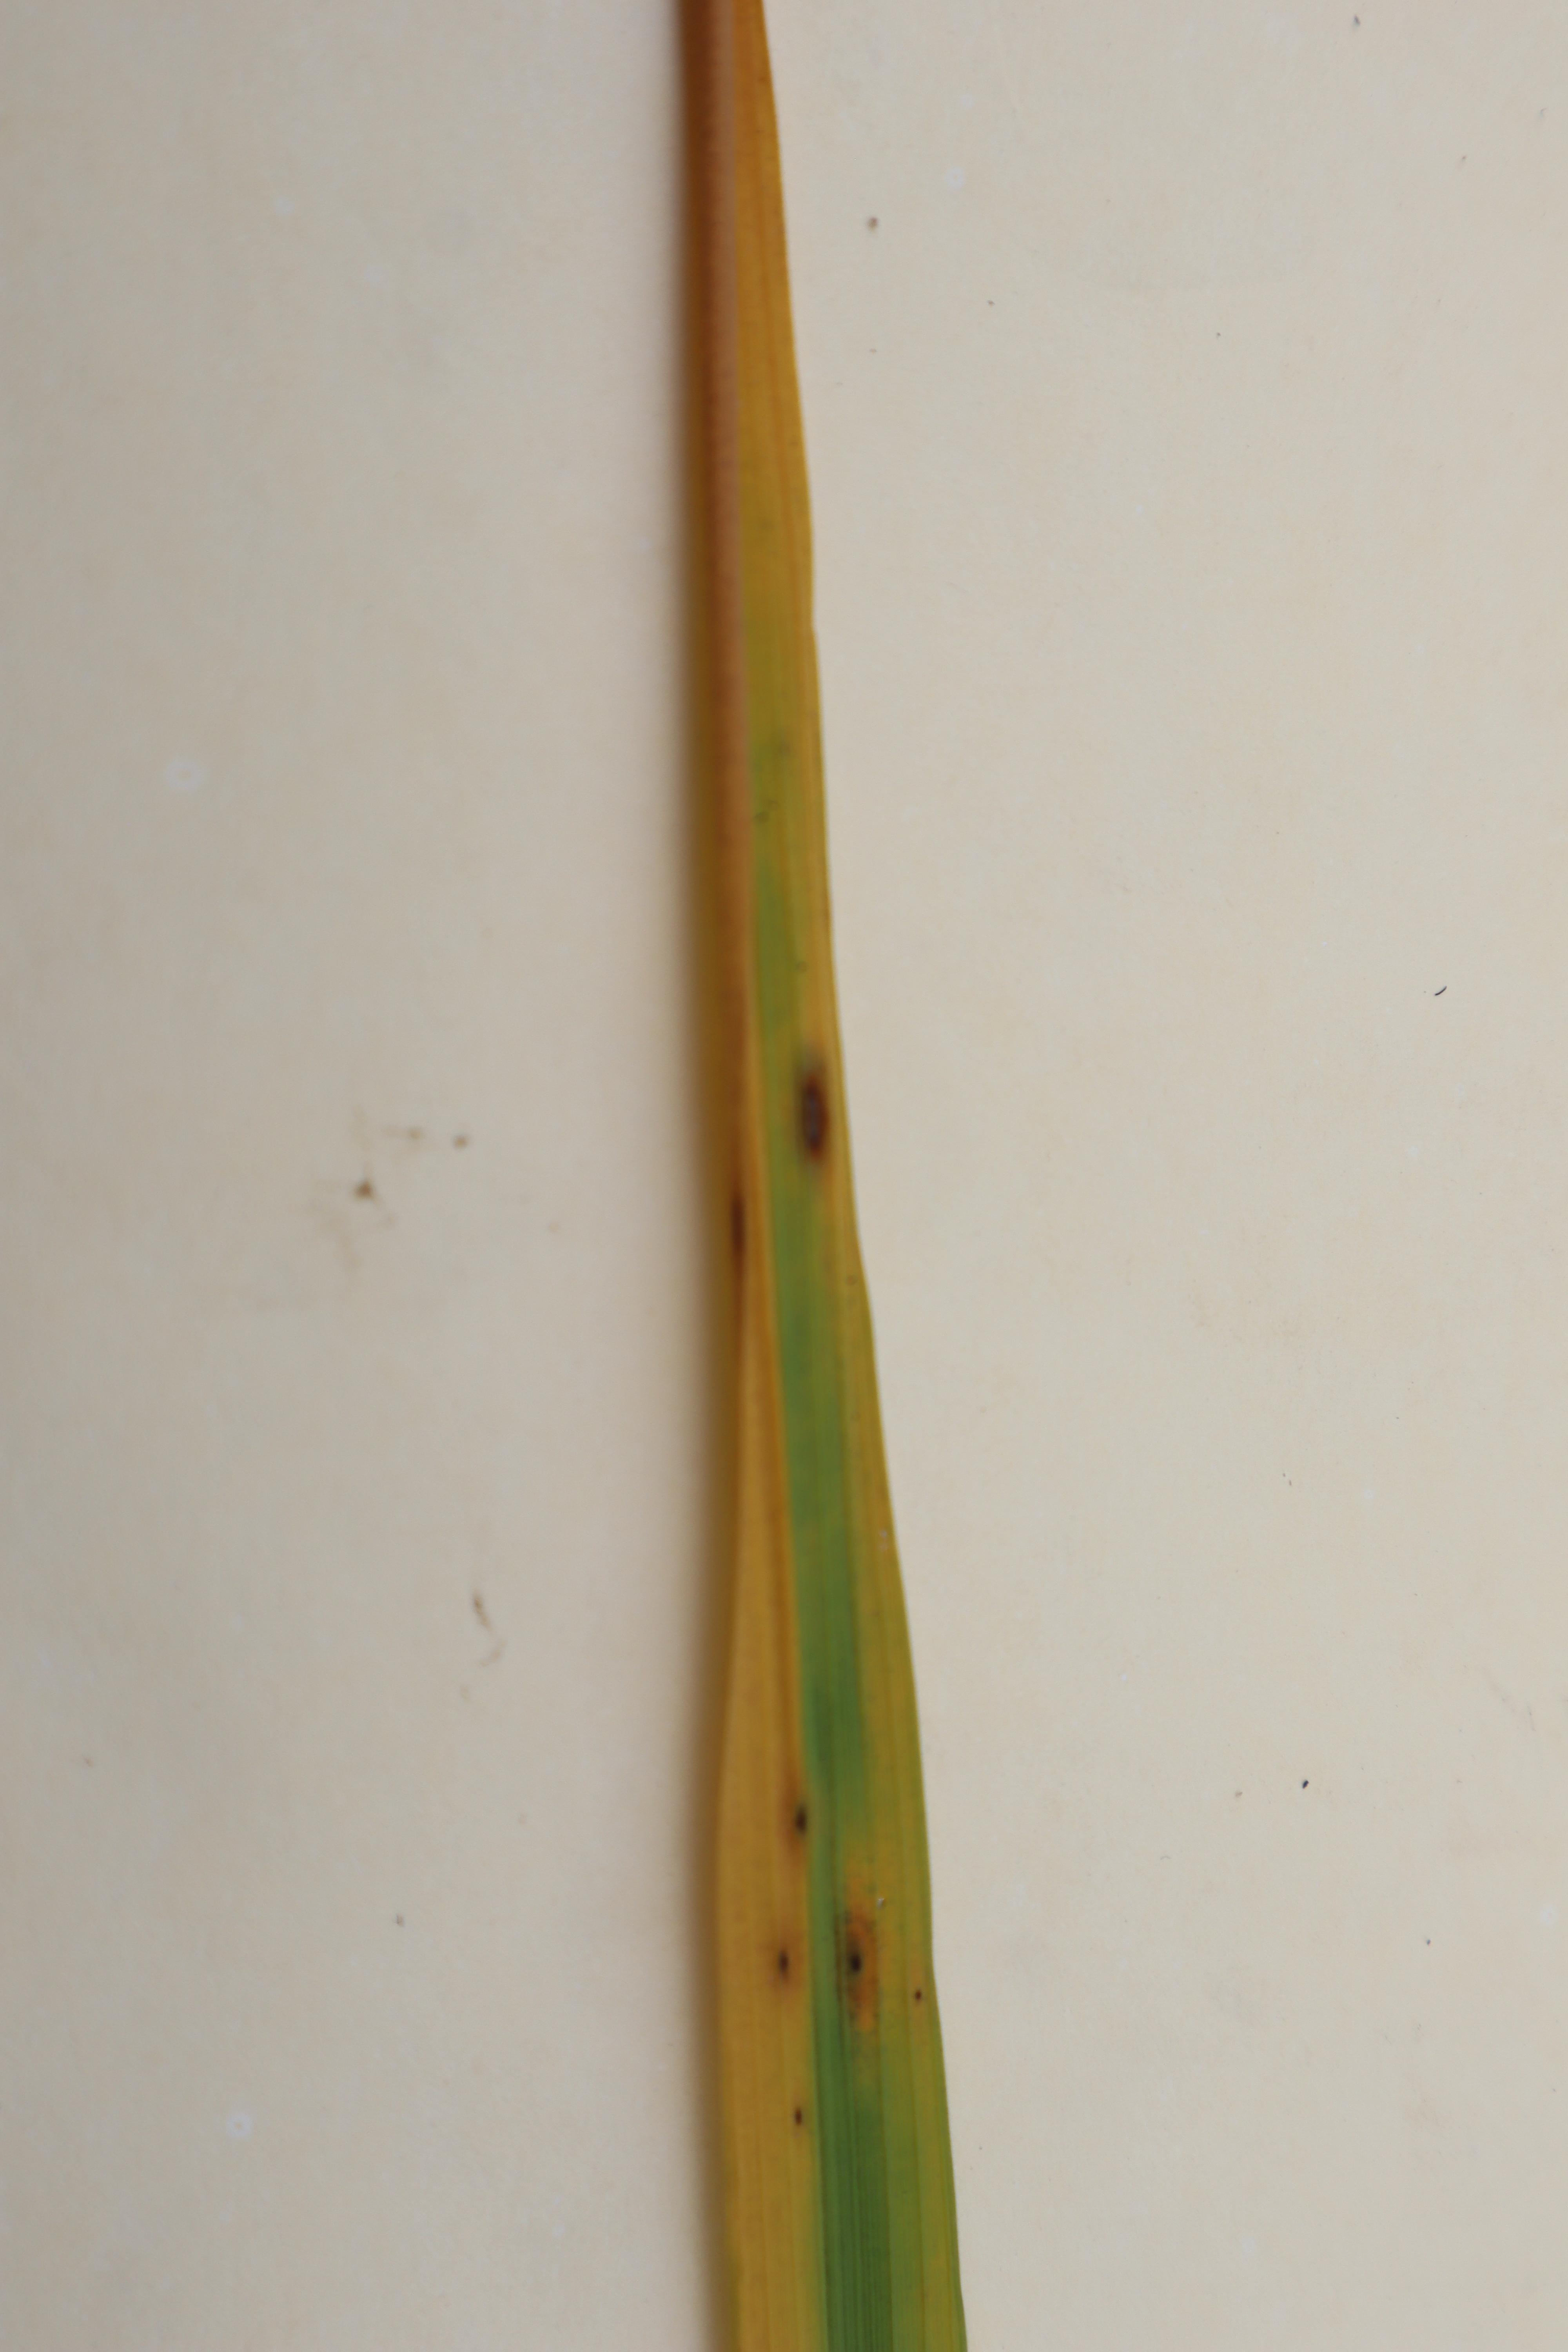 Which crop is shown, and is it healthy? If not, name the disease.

rice, tungro virus disease
